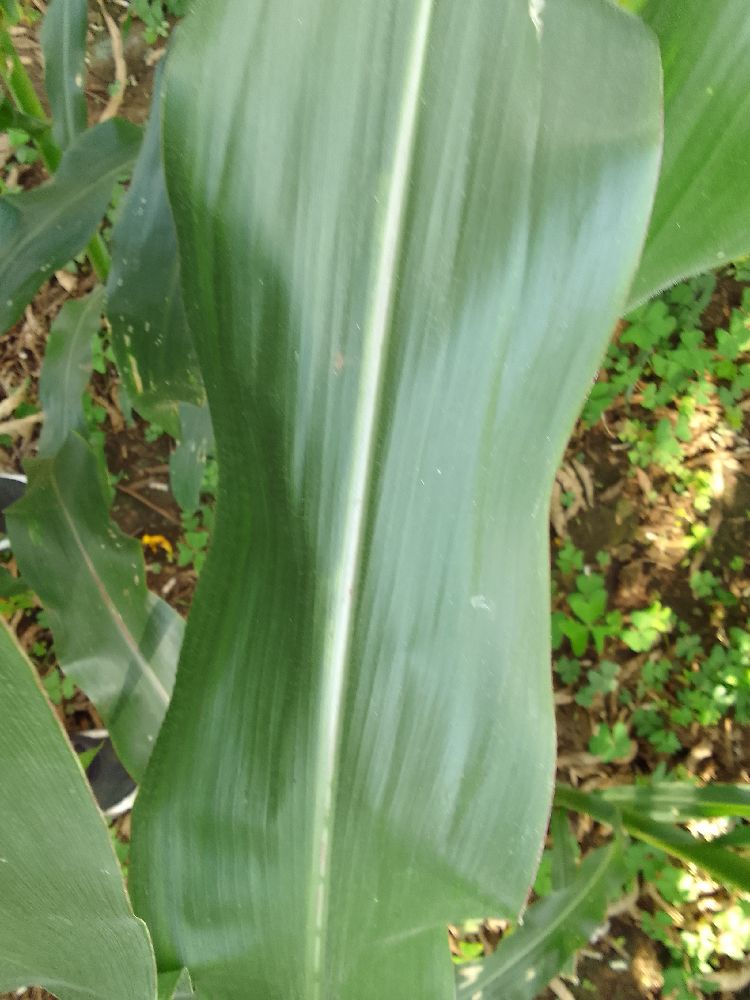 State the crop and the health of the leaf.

maize, healthy
